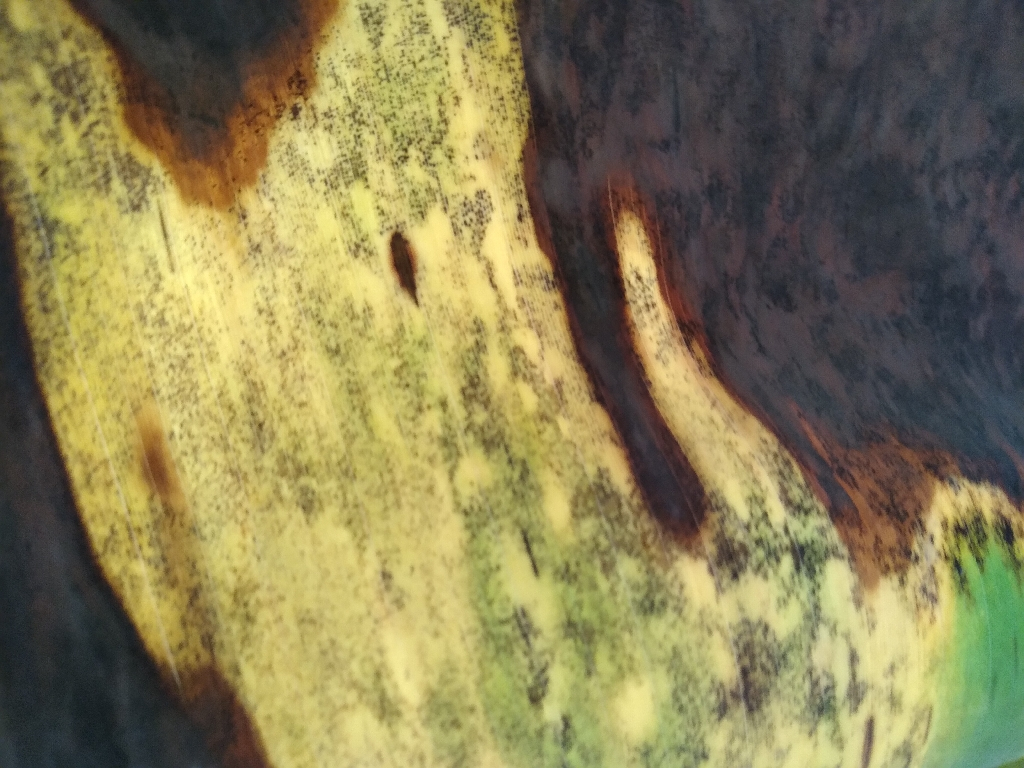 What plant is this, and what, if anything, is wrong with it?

banana, black sigatoka
